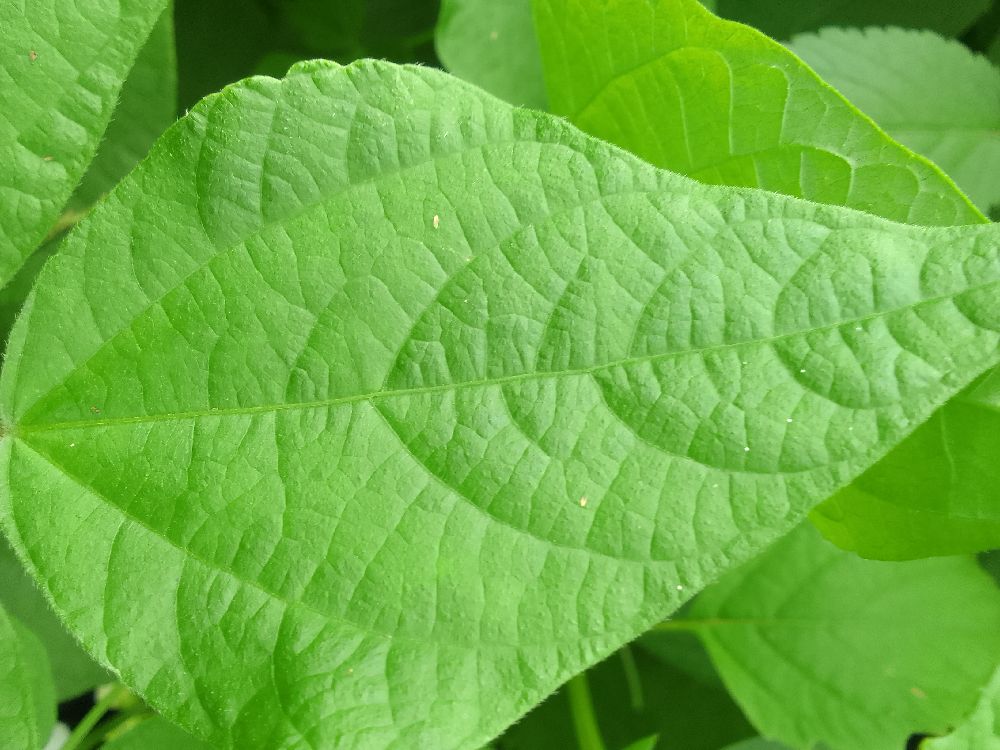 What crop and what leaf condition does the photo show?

common bean, healthy
